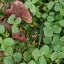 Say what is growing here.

unstructured weed
